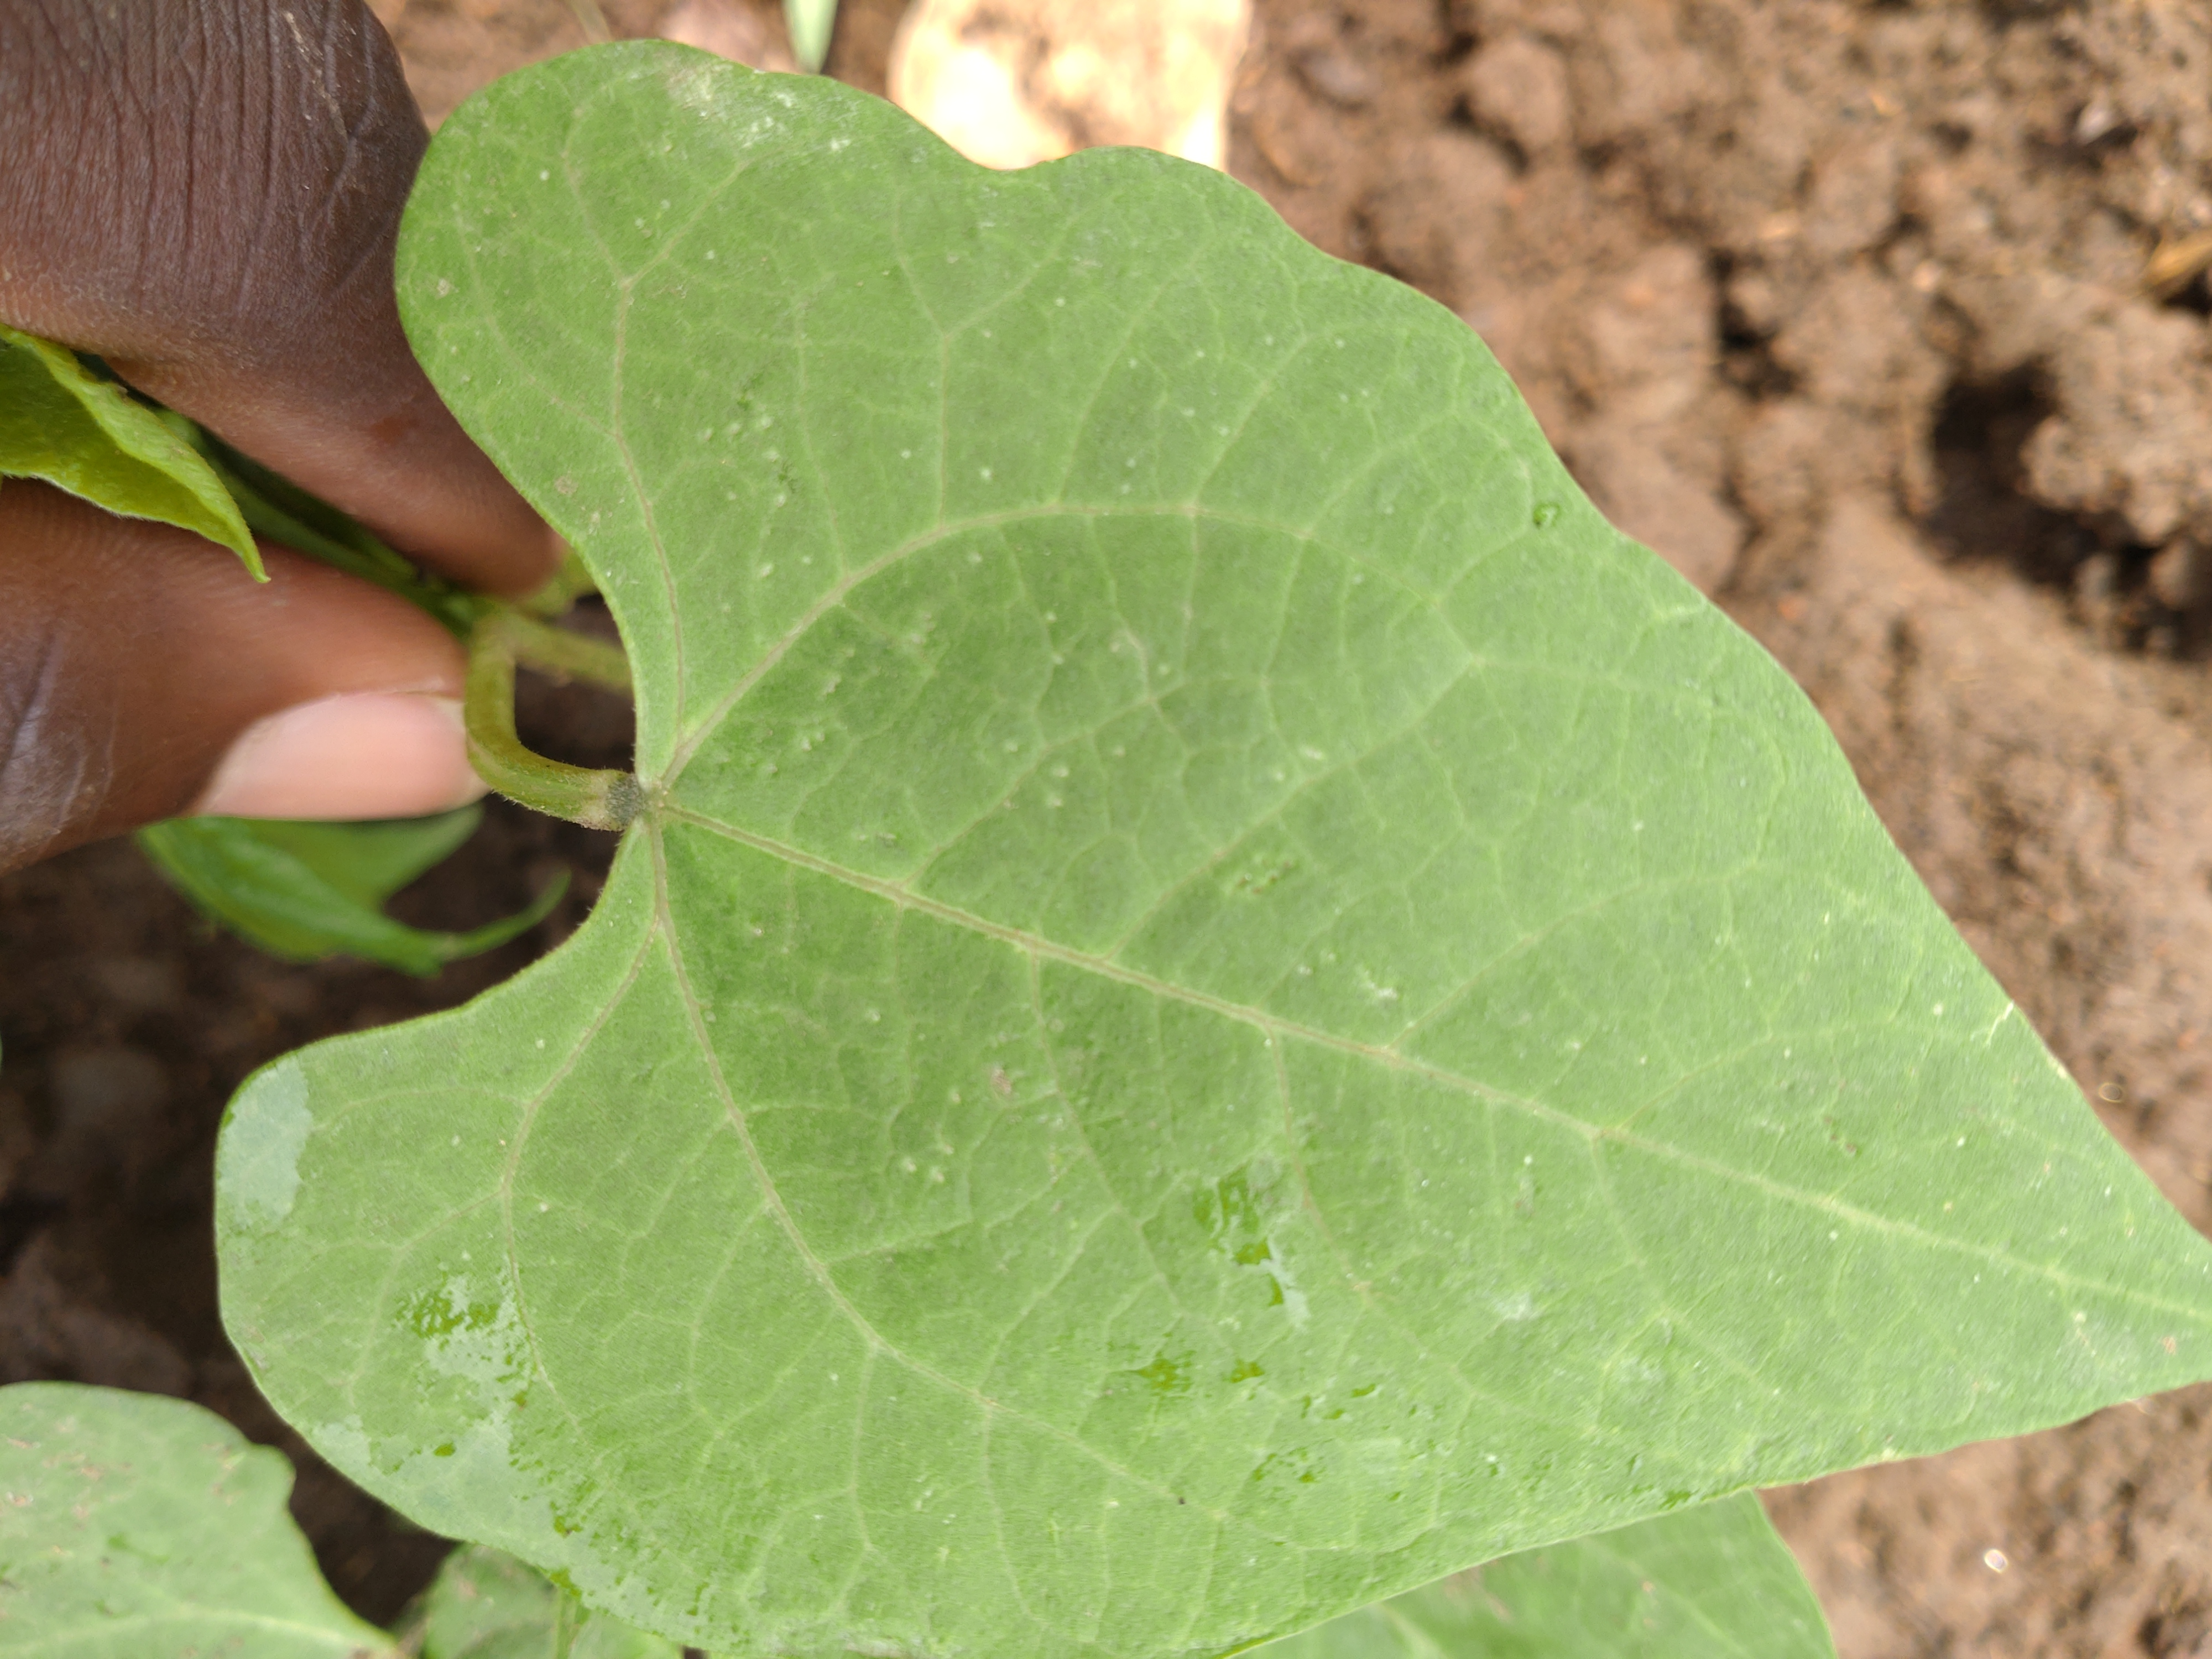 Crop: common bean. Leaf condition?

healthy
